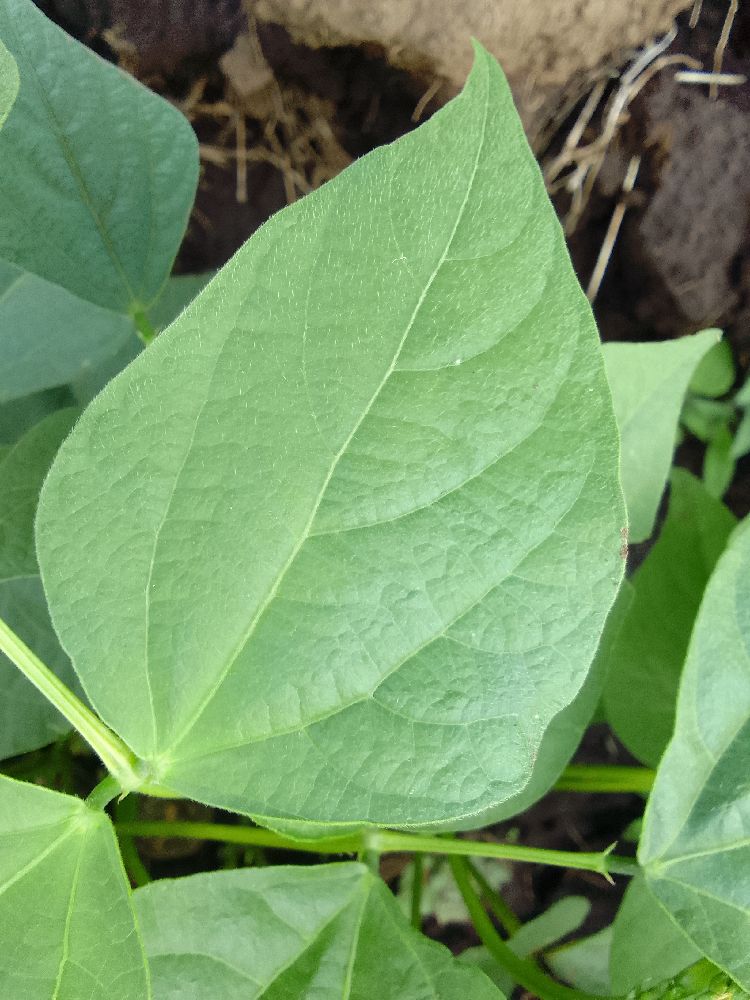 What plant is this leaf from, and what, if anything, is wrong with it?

common bean, healthy
